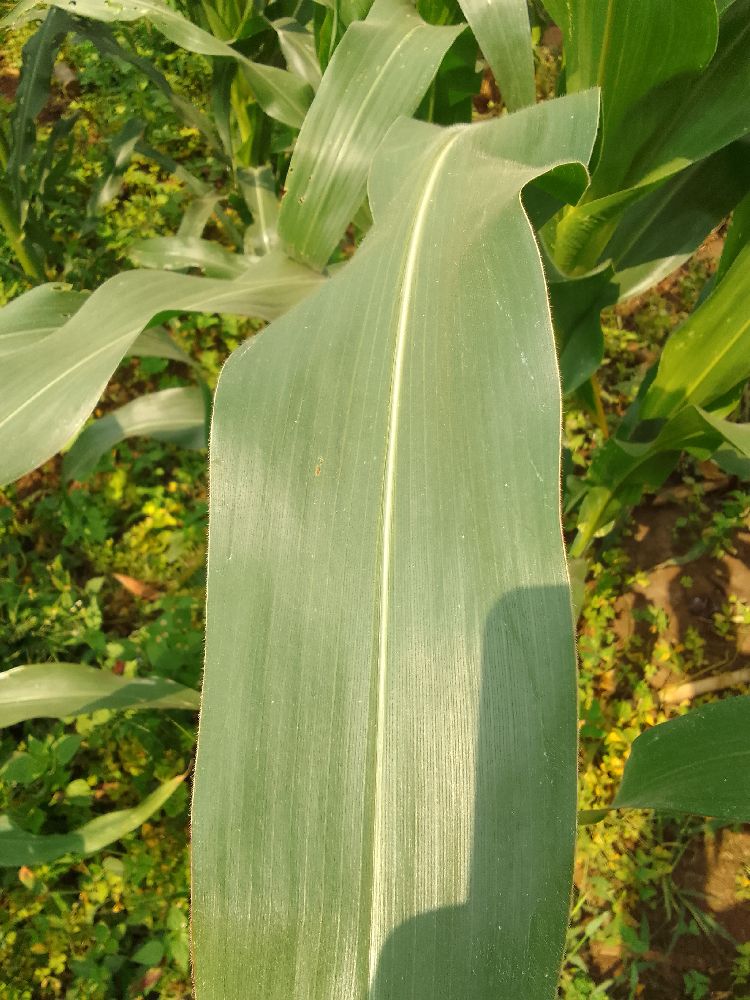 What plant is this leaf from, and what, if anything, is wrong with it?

maize, healthy
